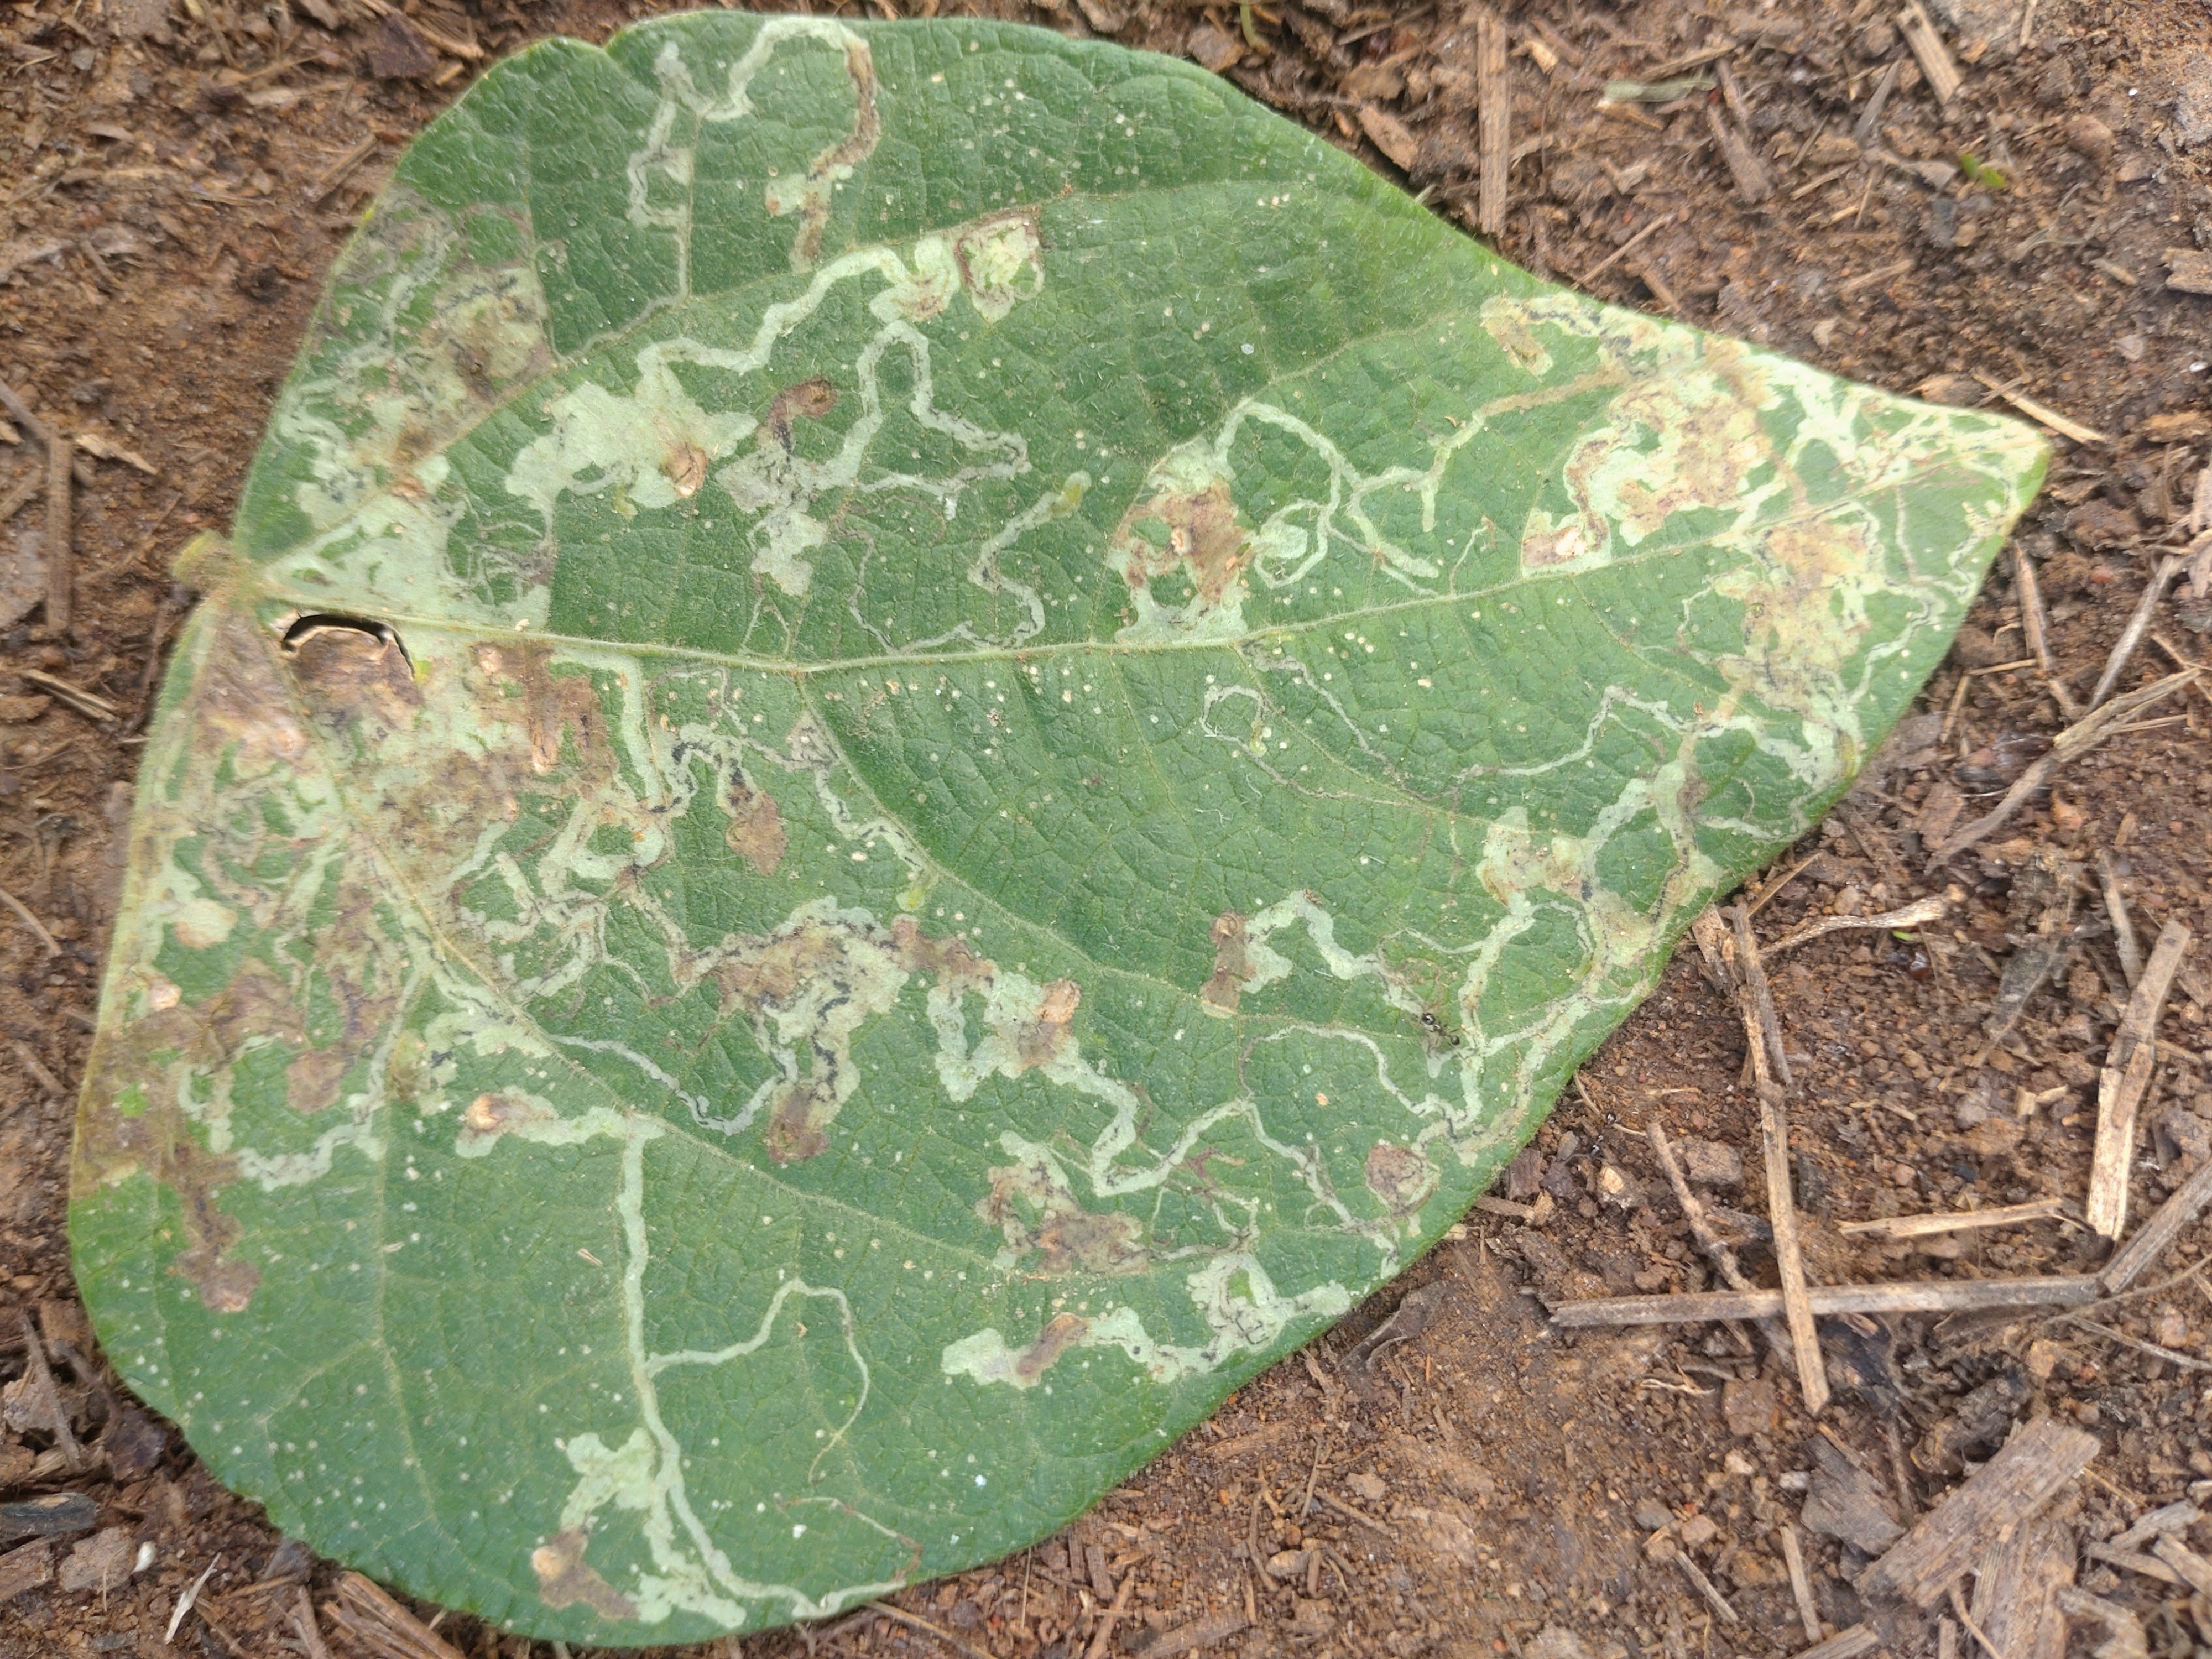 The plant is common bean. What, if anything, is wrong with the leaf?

anthracnose
